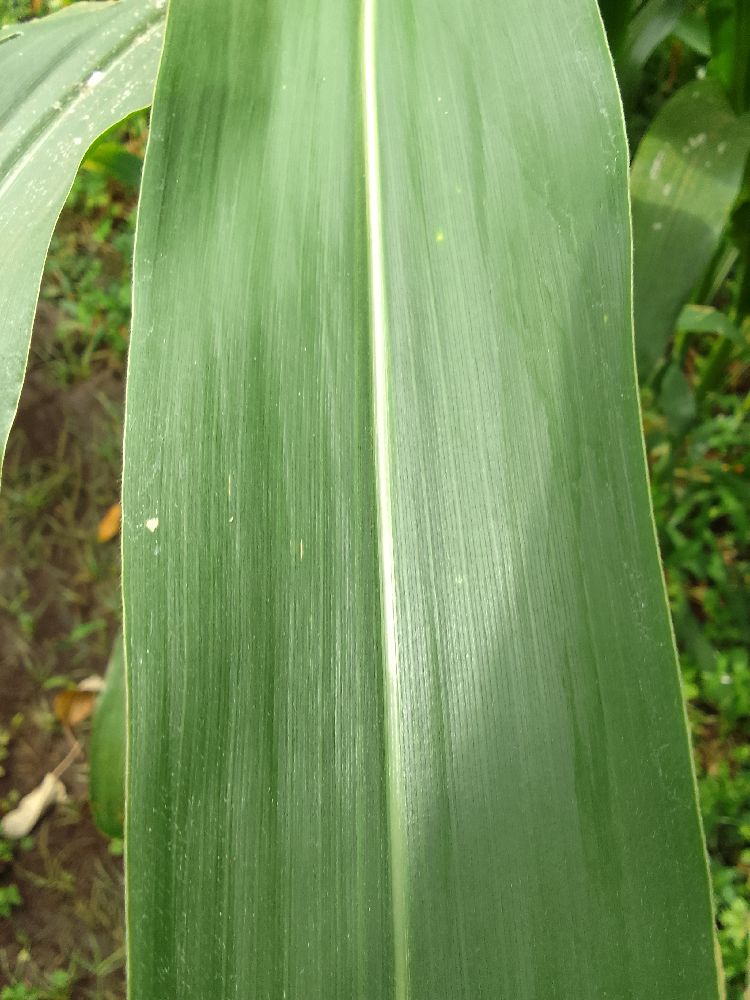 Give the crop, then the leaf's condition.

maize, healthy
